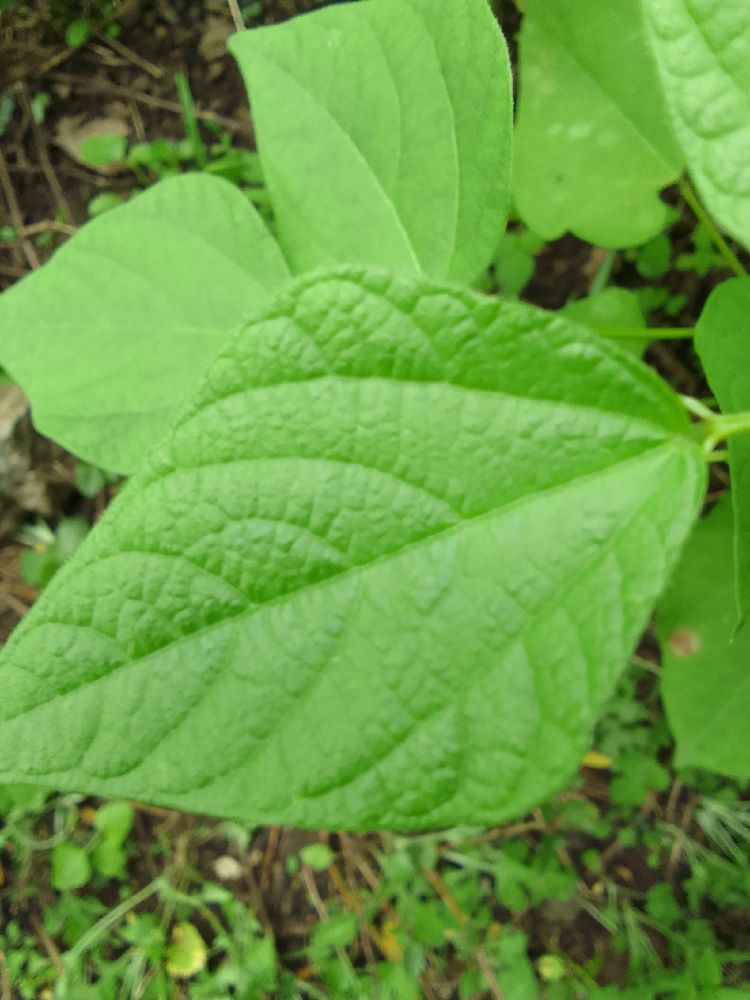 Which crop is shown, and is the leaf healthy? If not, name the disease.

common bean, healthy
